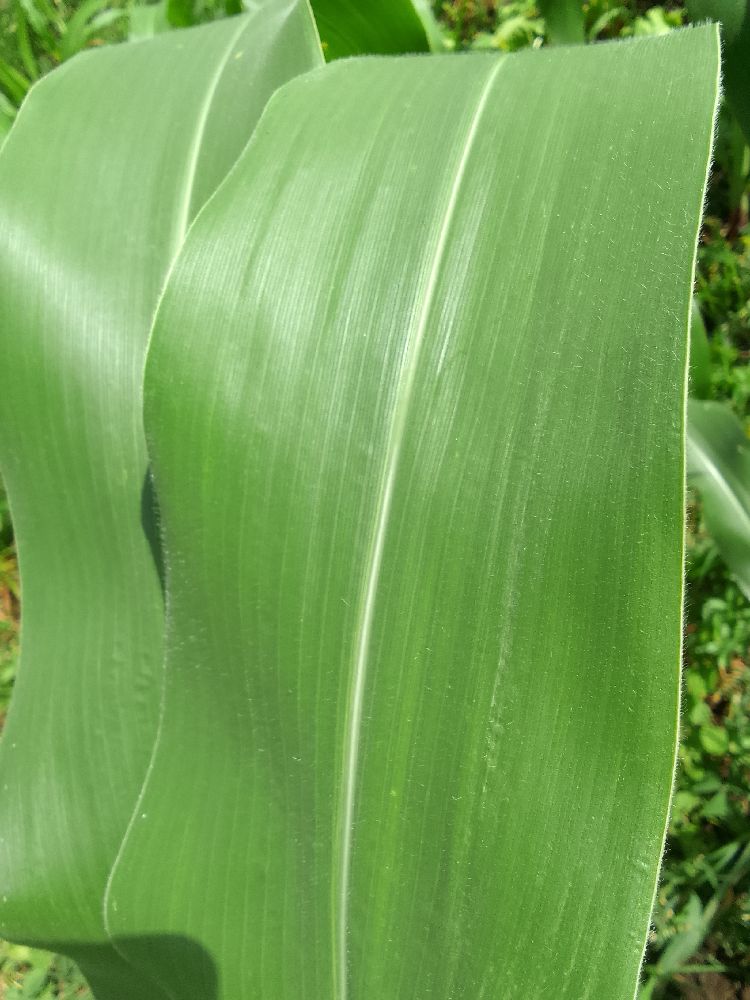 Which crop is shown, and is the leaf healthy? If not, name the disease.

maize, healthy
